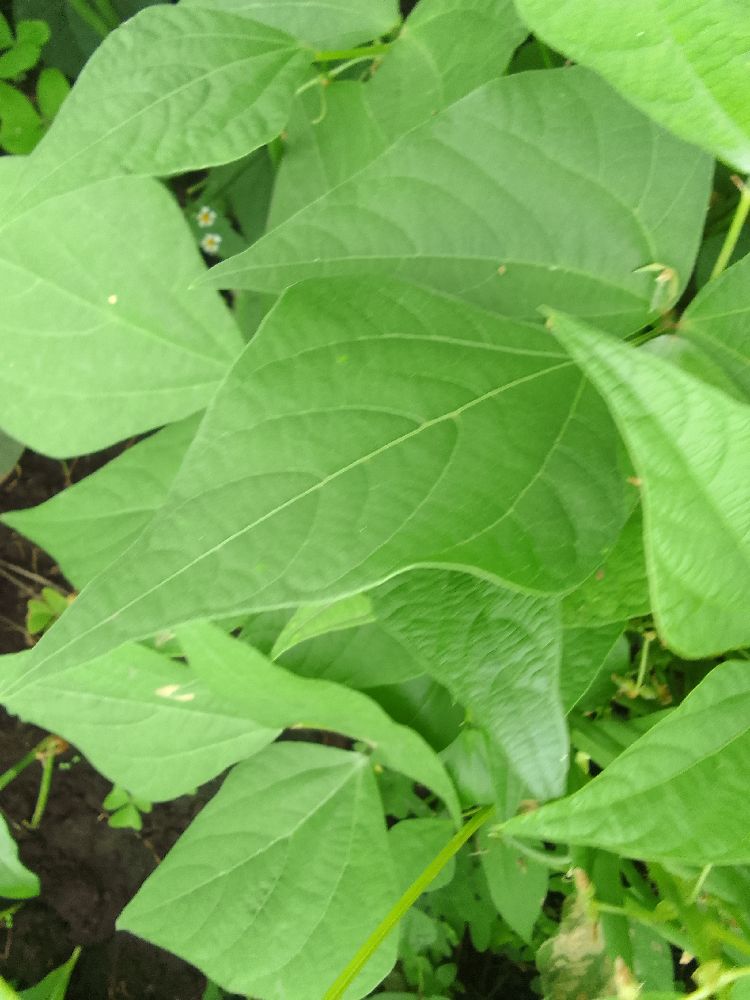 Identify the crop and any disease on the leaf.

common bean, healthy
